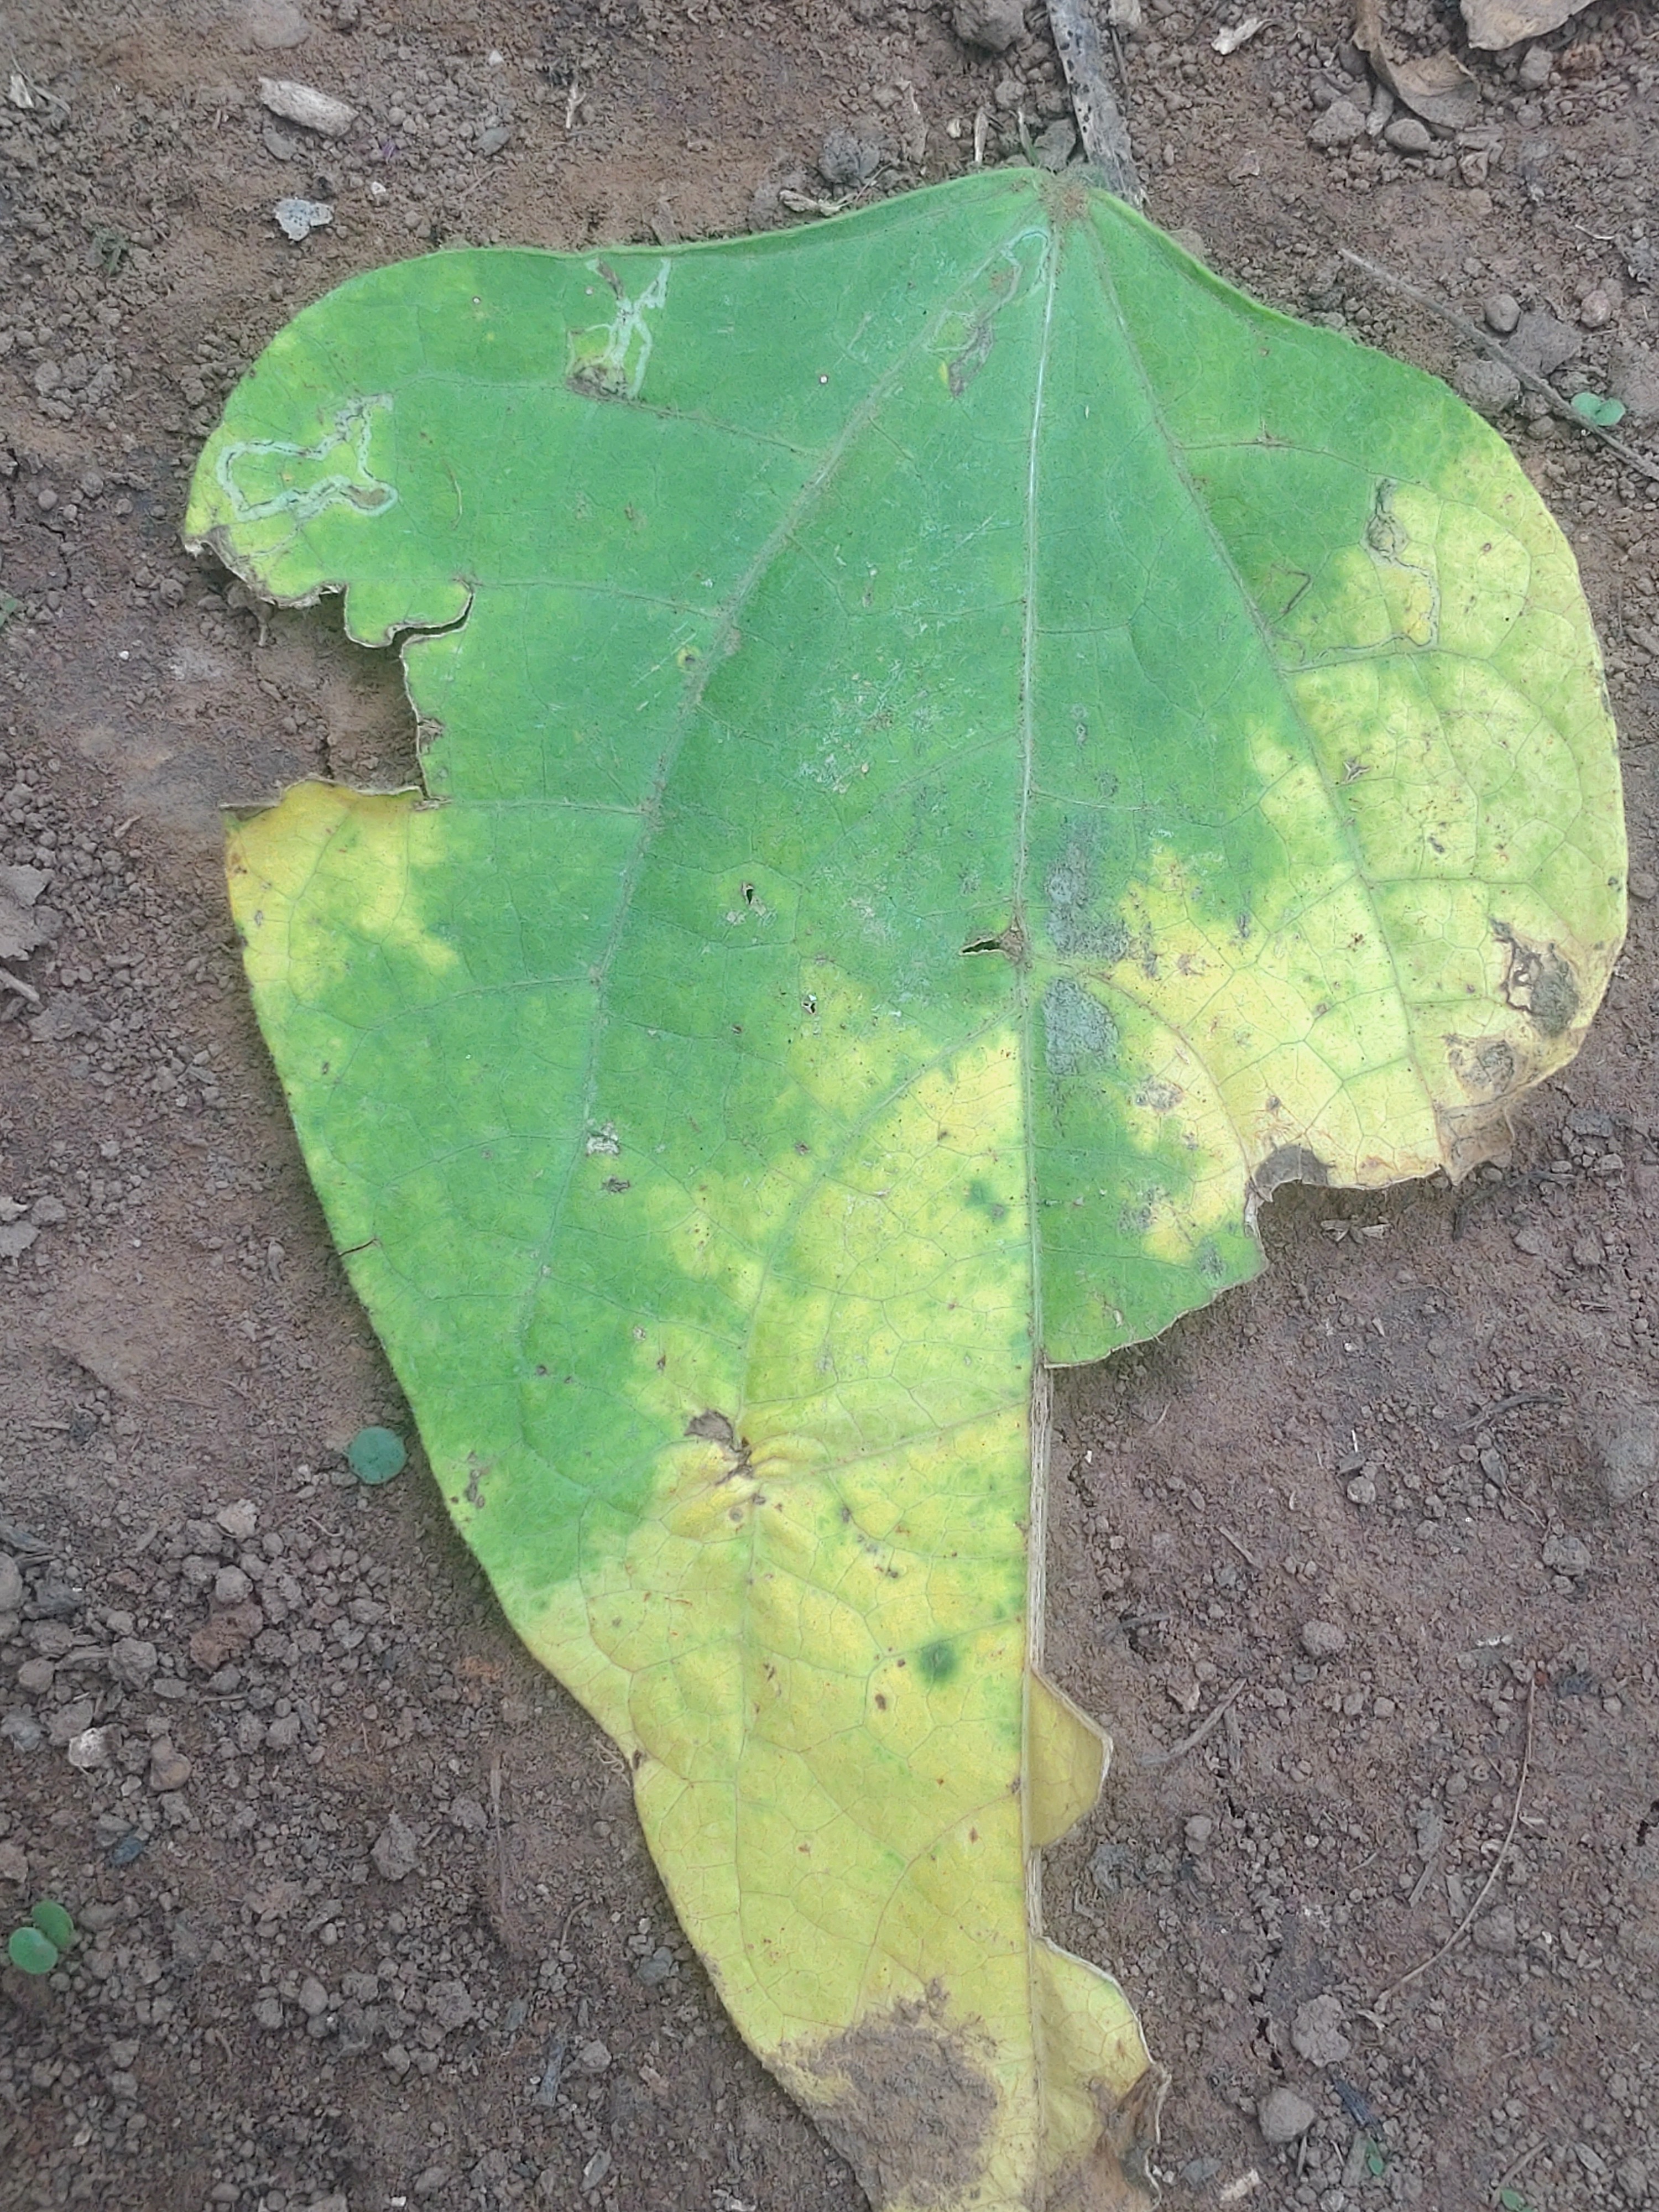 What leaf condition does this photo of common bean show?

anthracnose
